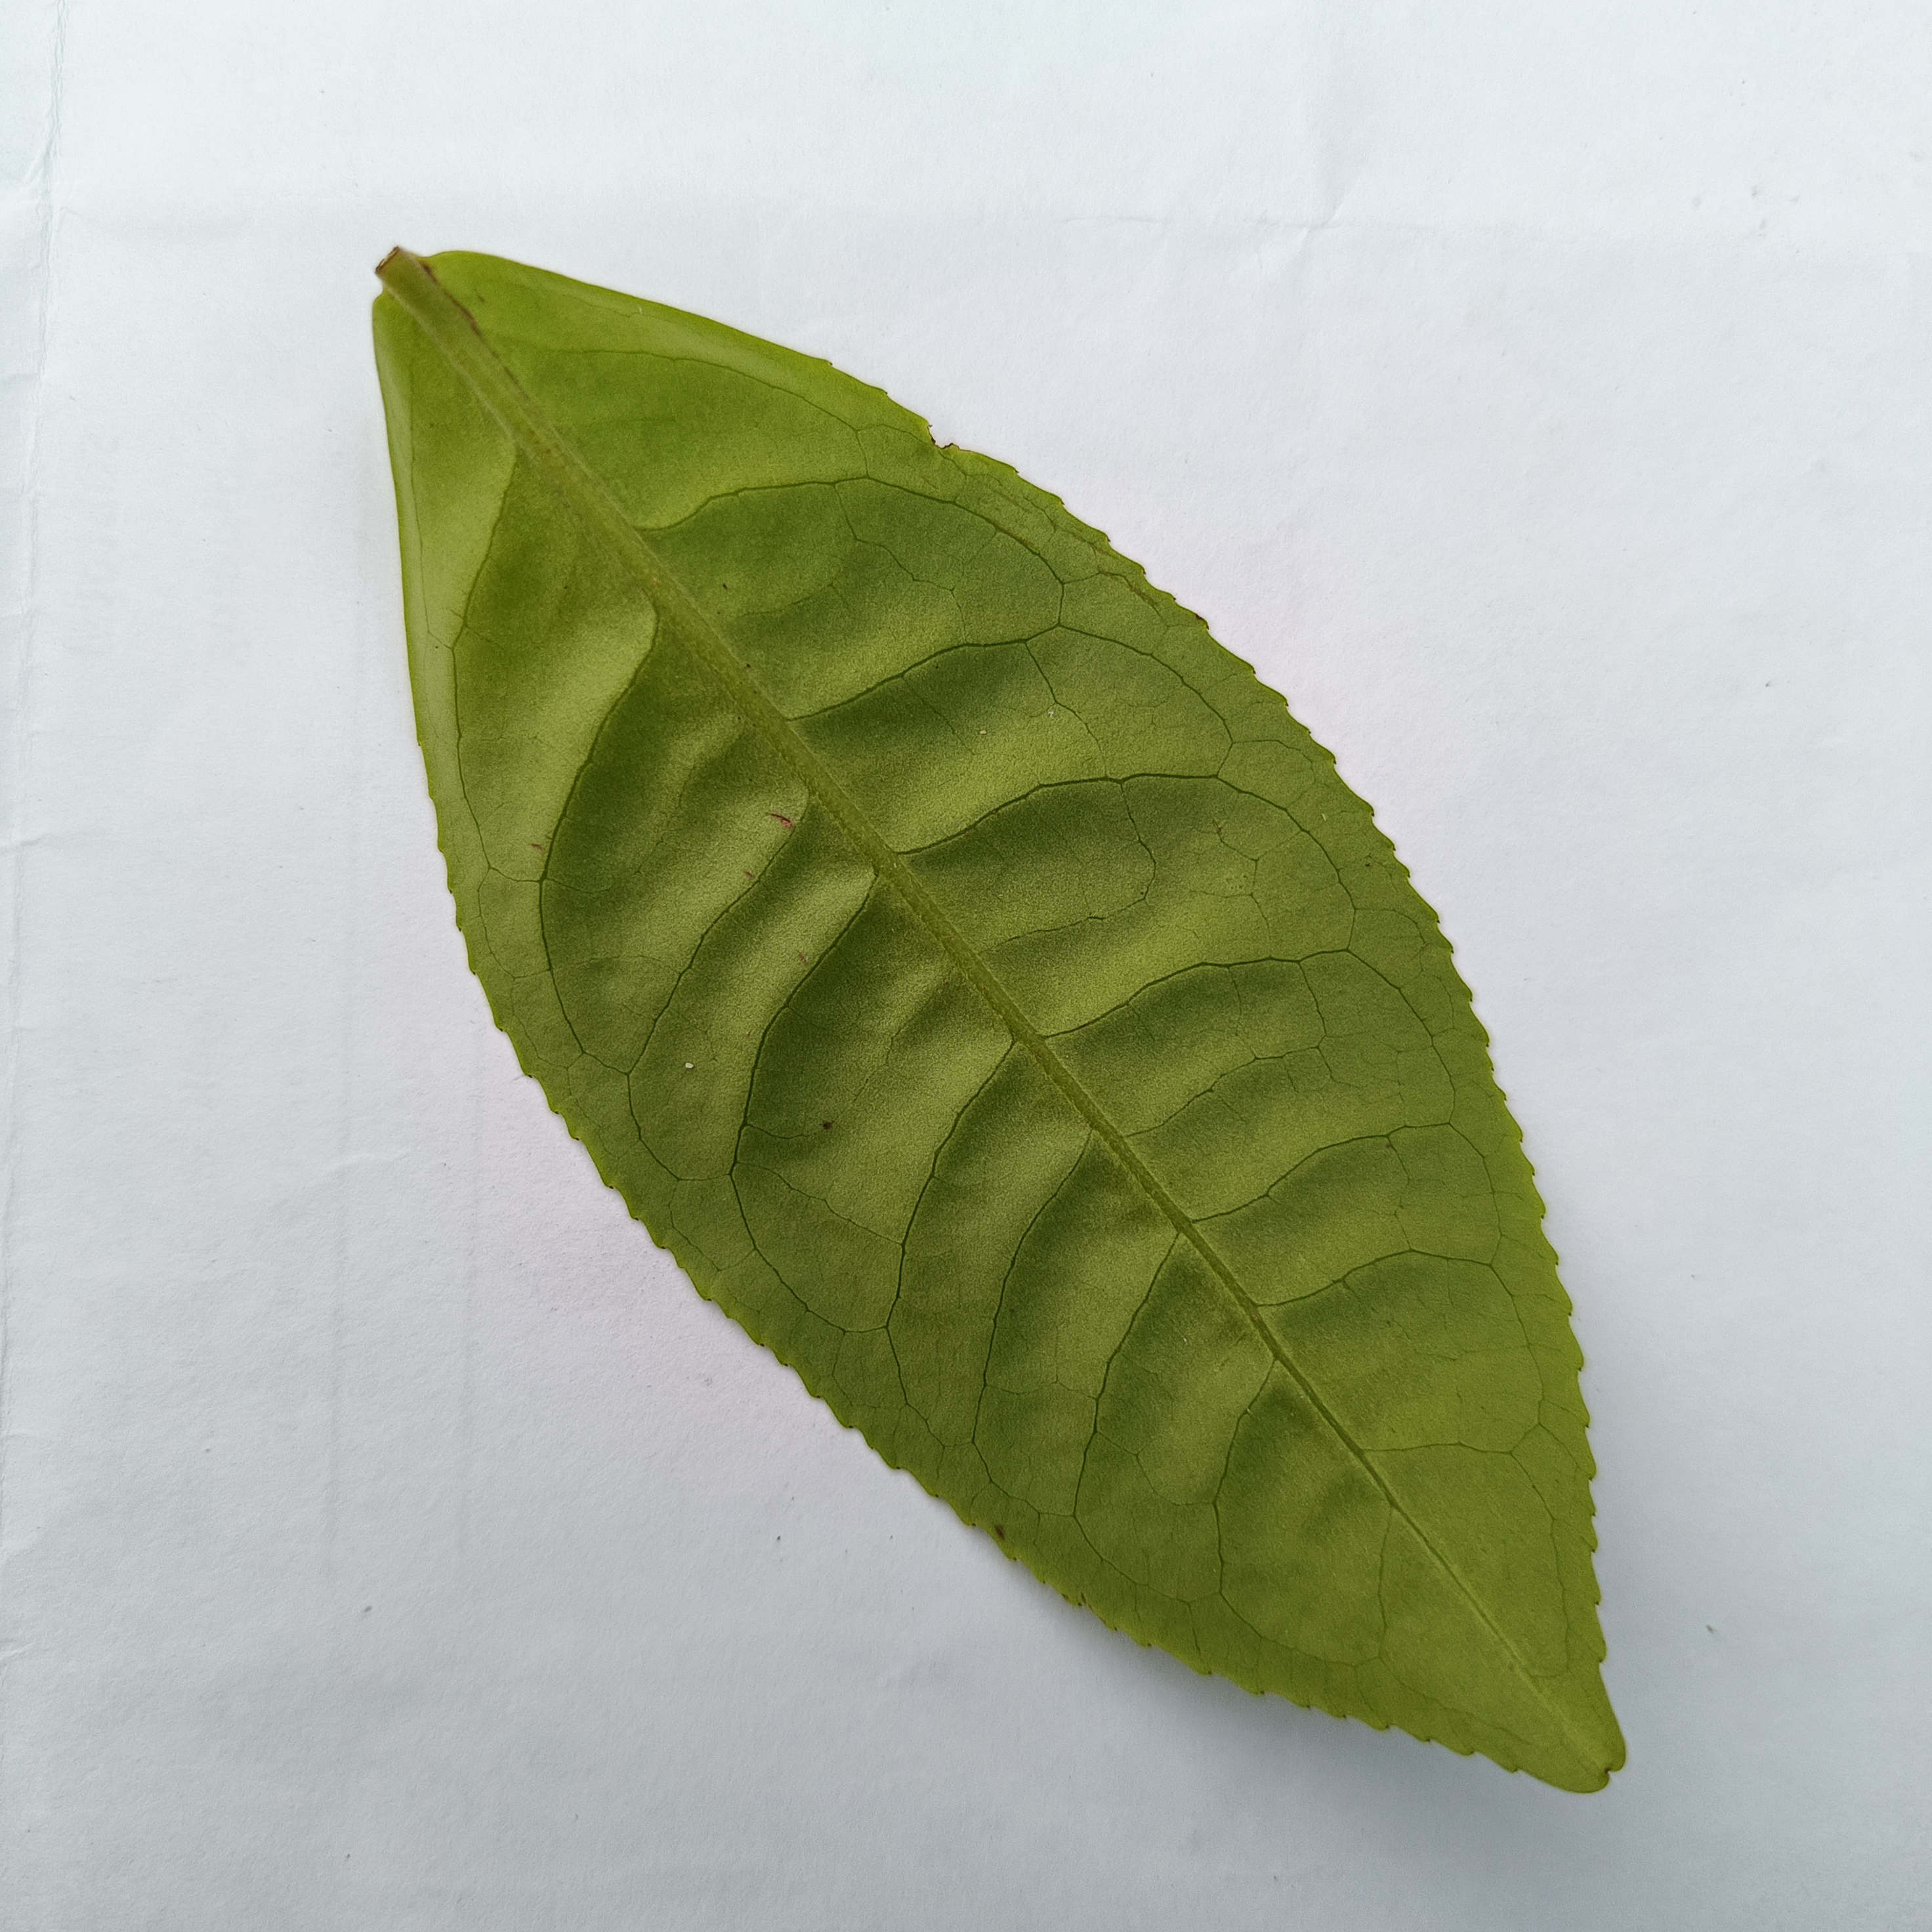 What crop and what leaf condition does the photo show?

tea, healthy
